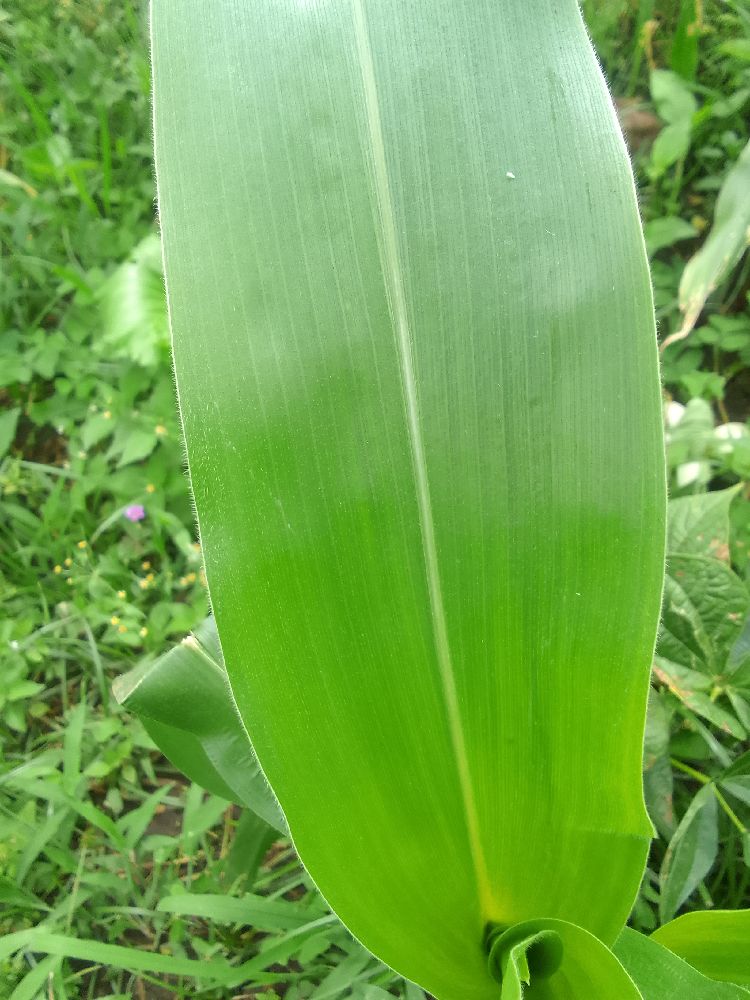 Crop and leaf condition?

maize, healthy
